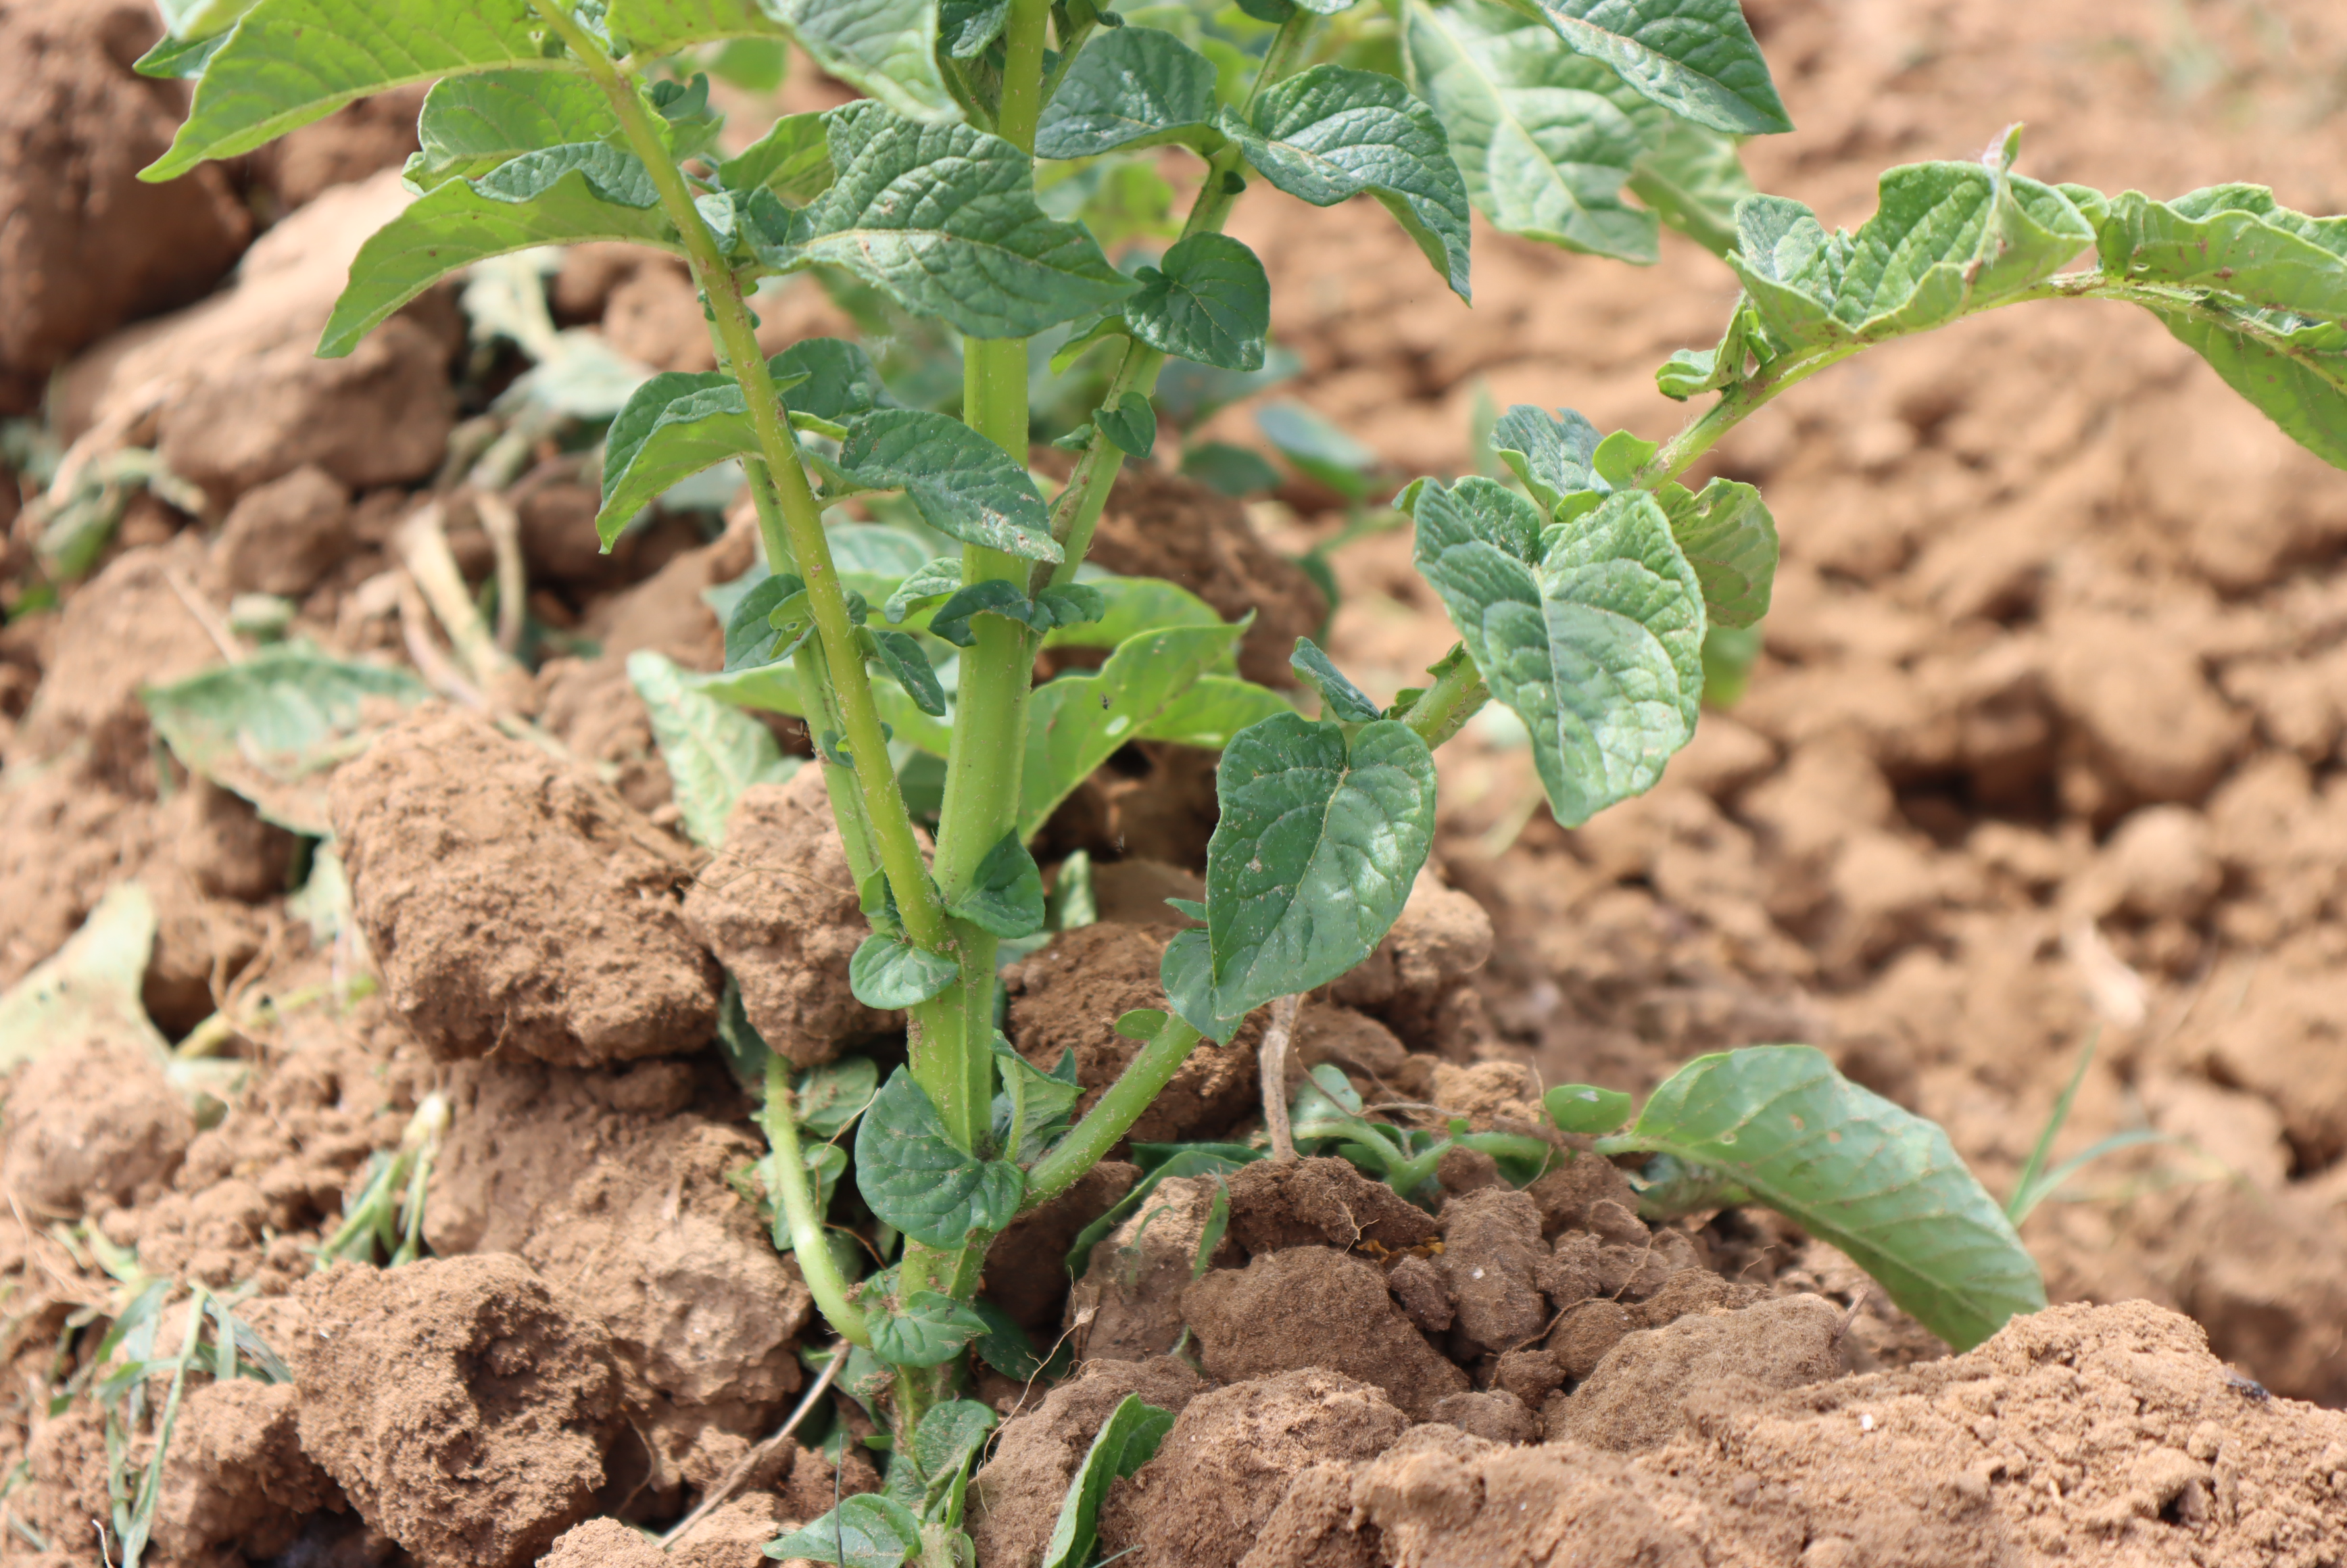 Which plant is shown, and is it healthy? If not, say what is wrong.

potato, phytophagous
